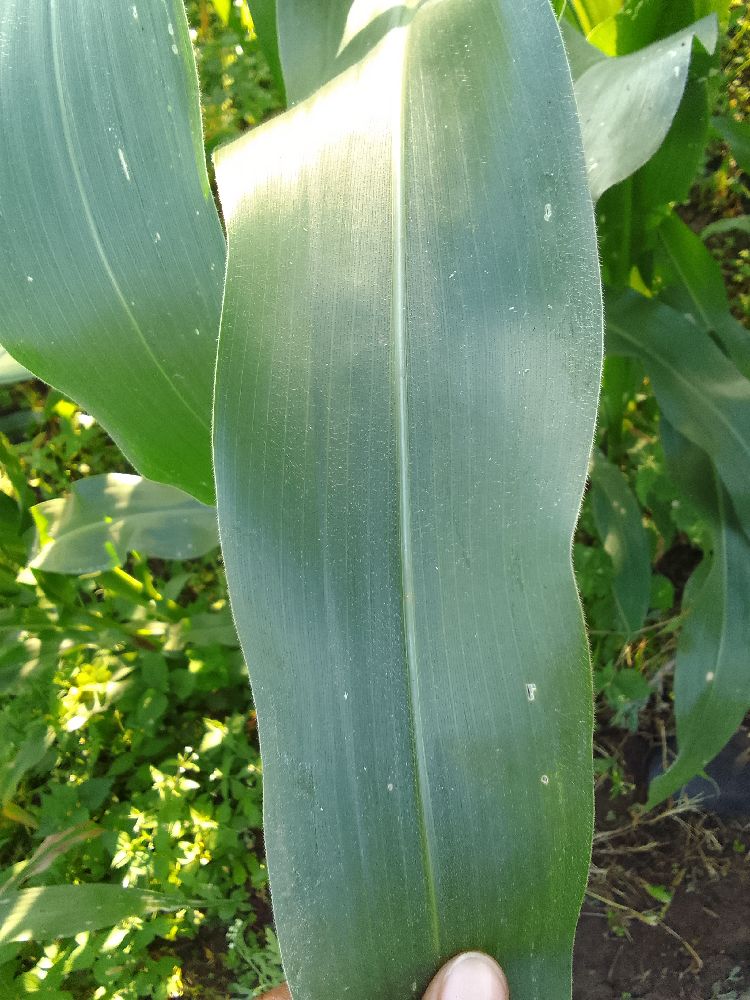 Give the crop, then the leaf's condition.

maize, healthy
